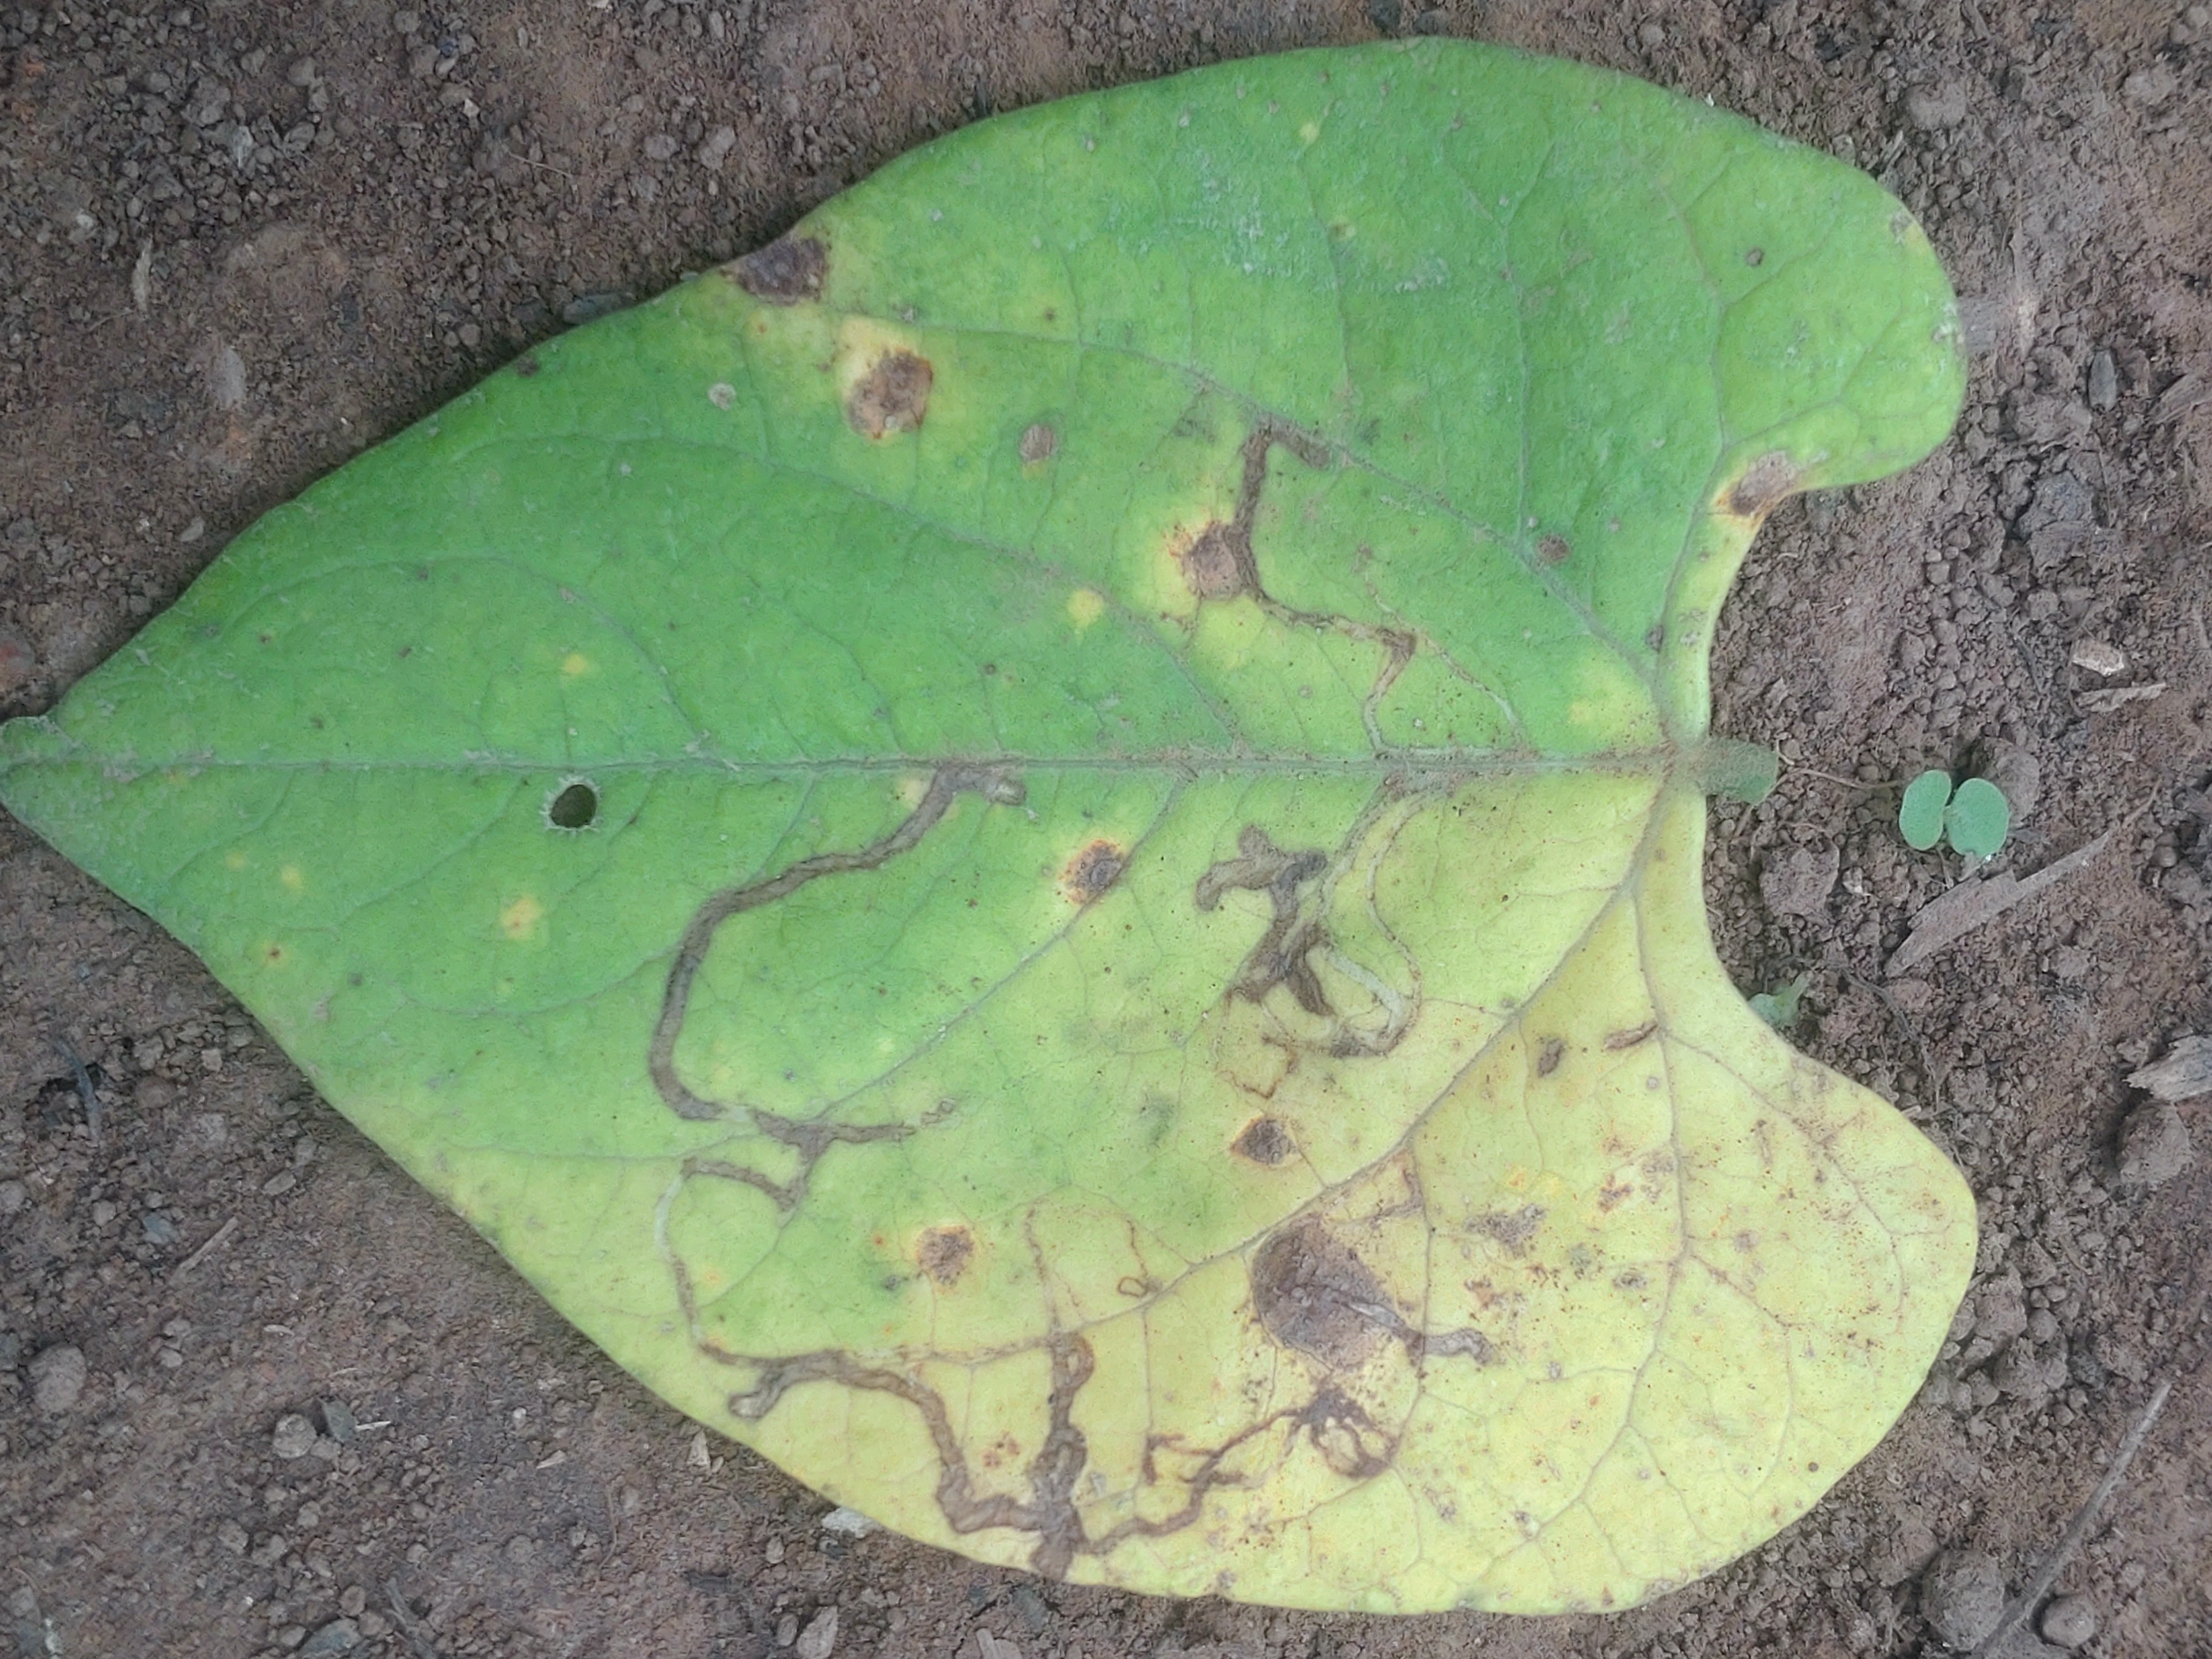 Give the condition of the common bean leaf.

anthracnose
